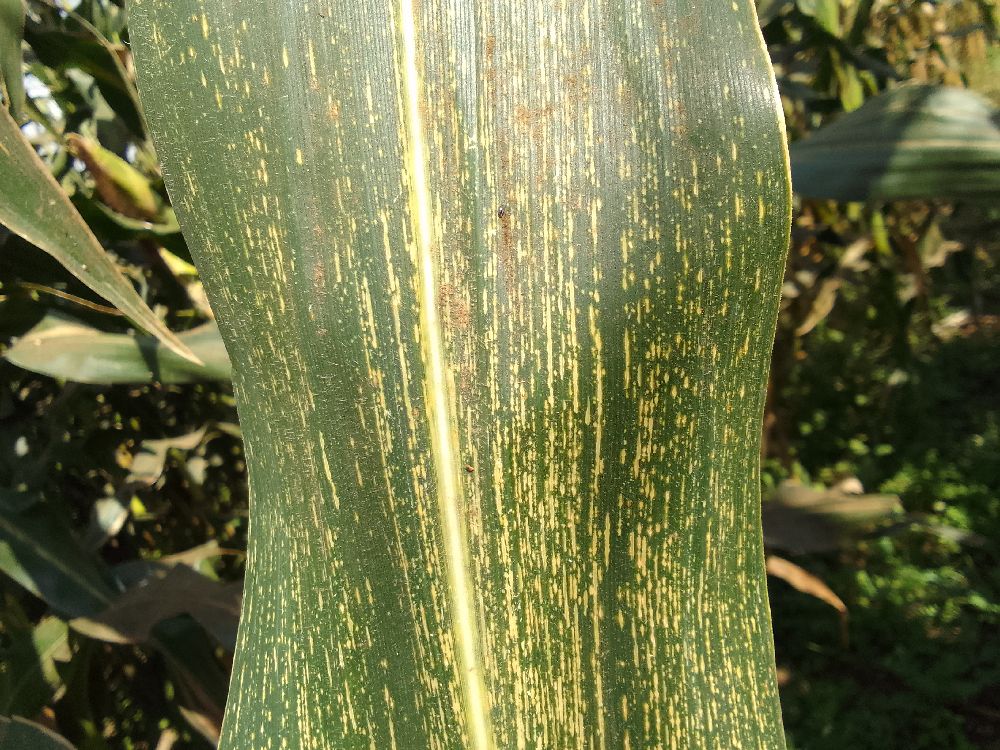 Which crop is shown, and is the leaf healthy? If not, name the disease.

maize, maize streak virus
